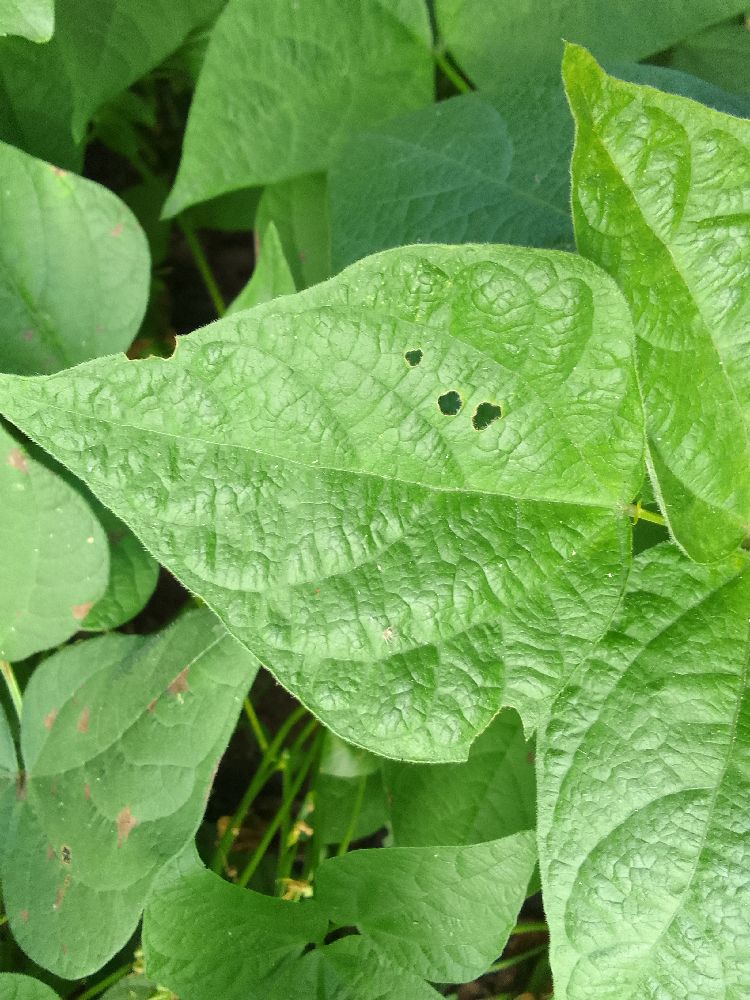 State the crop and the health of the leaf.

common bean, healthy
